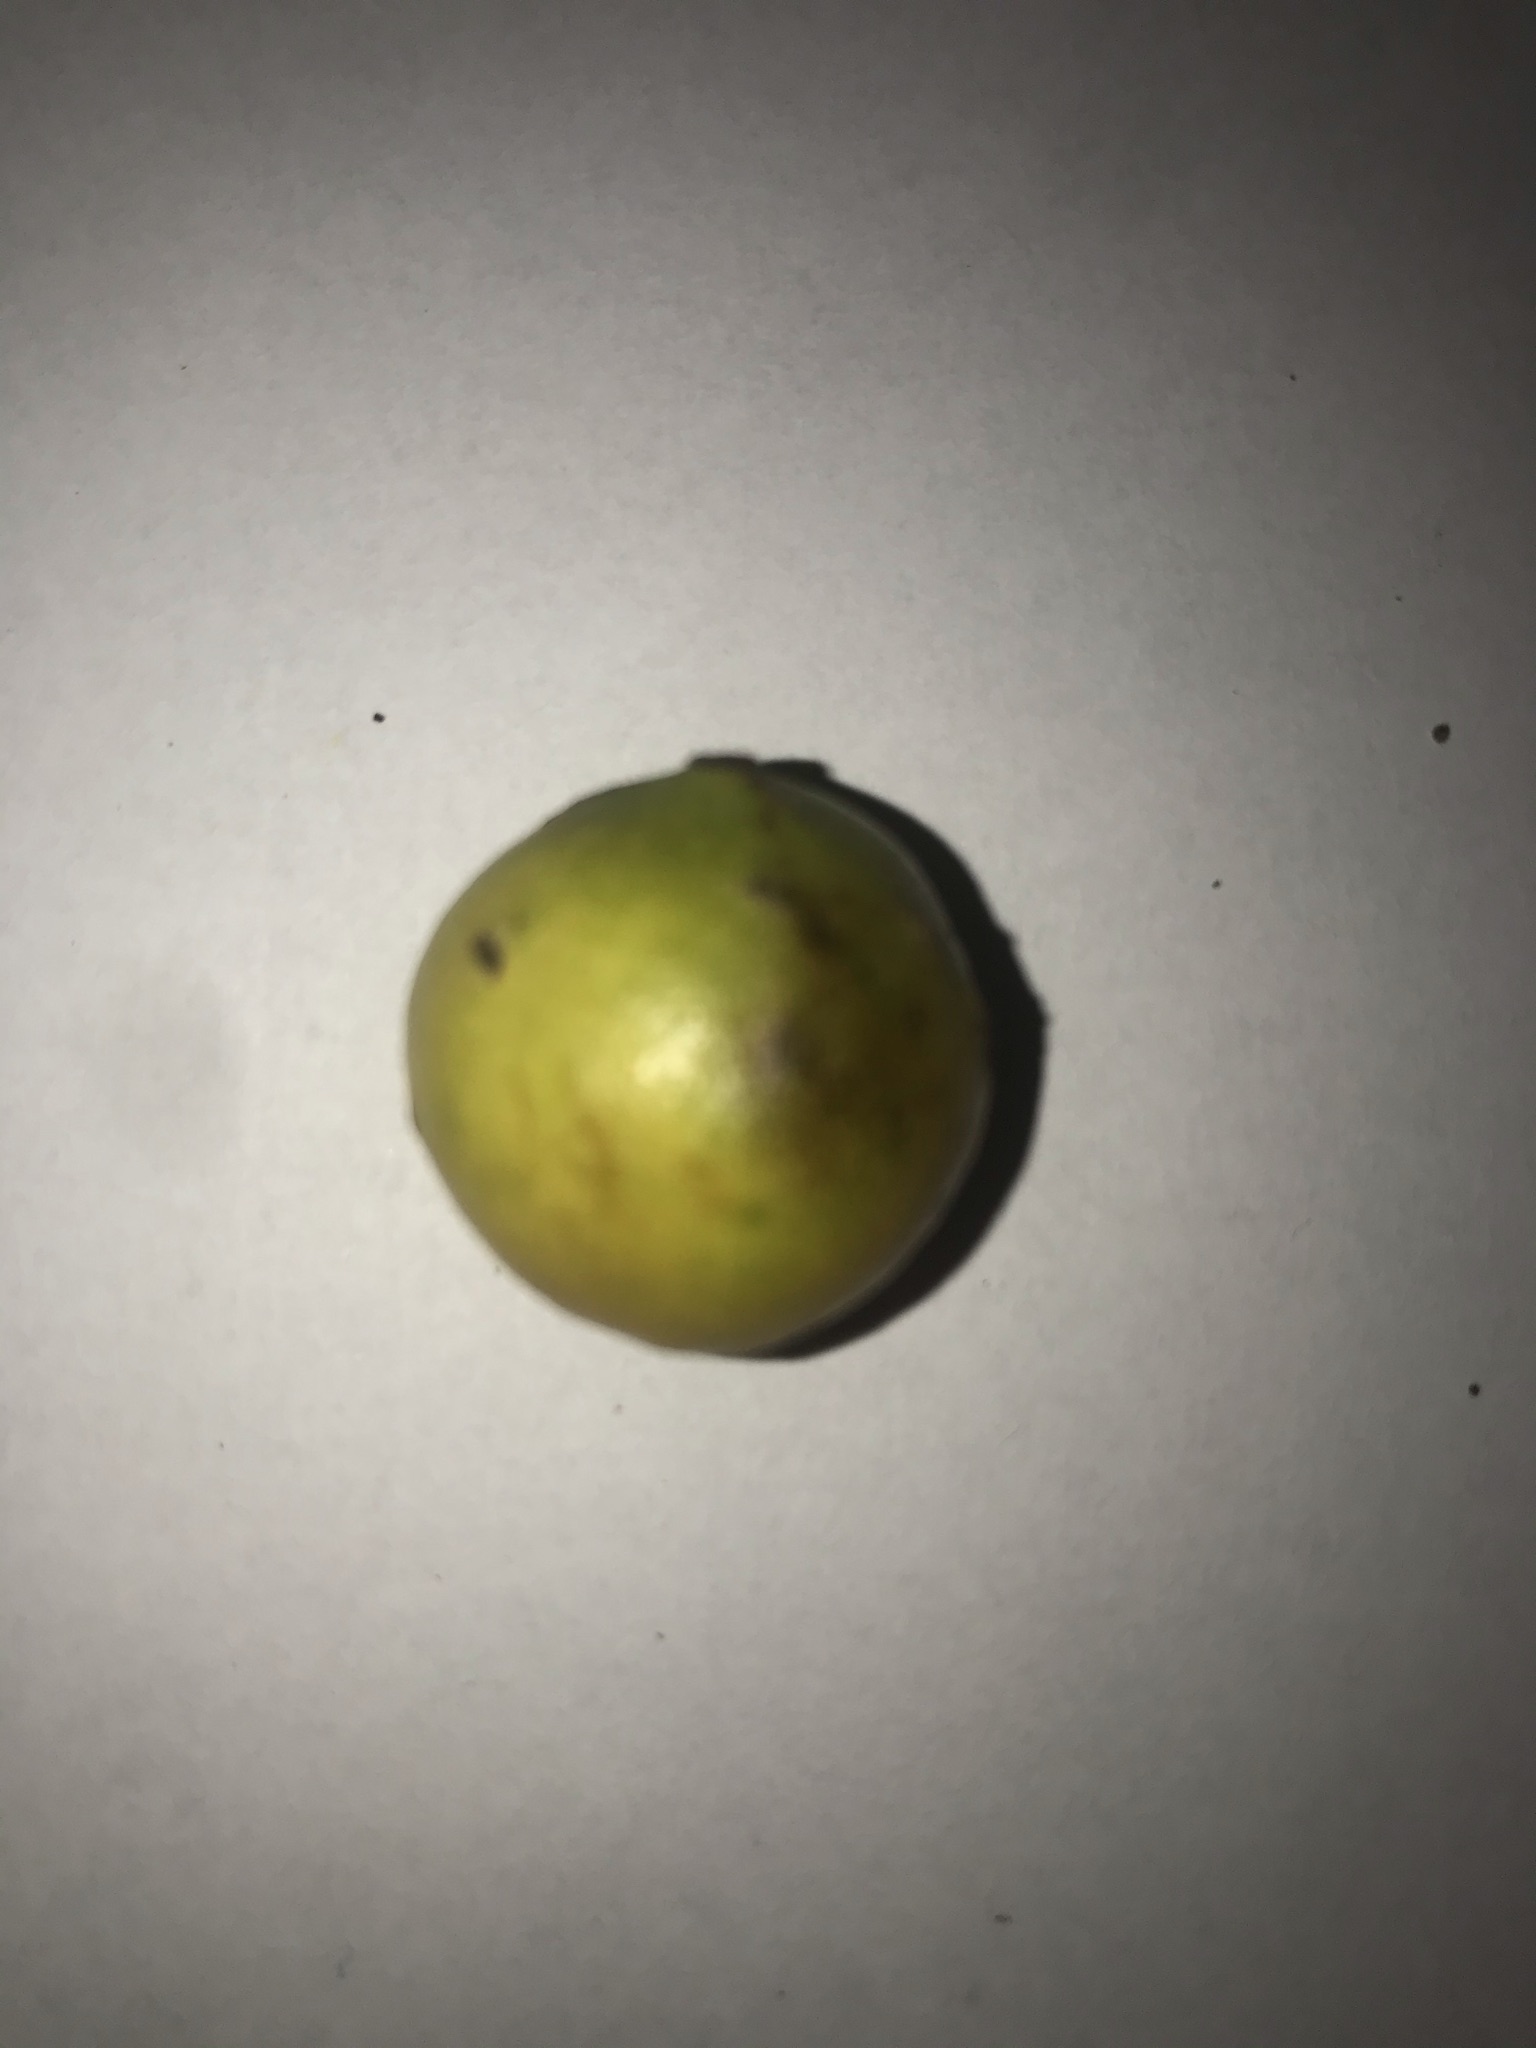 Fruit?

abiu
